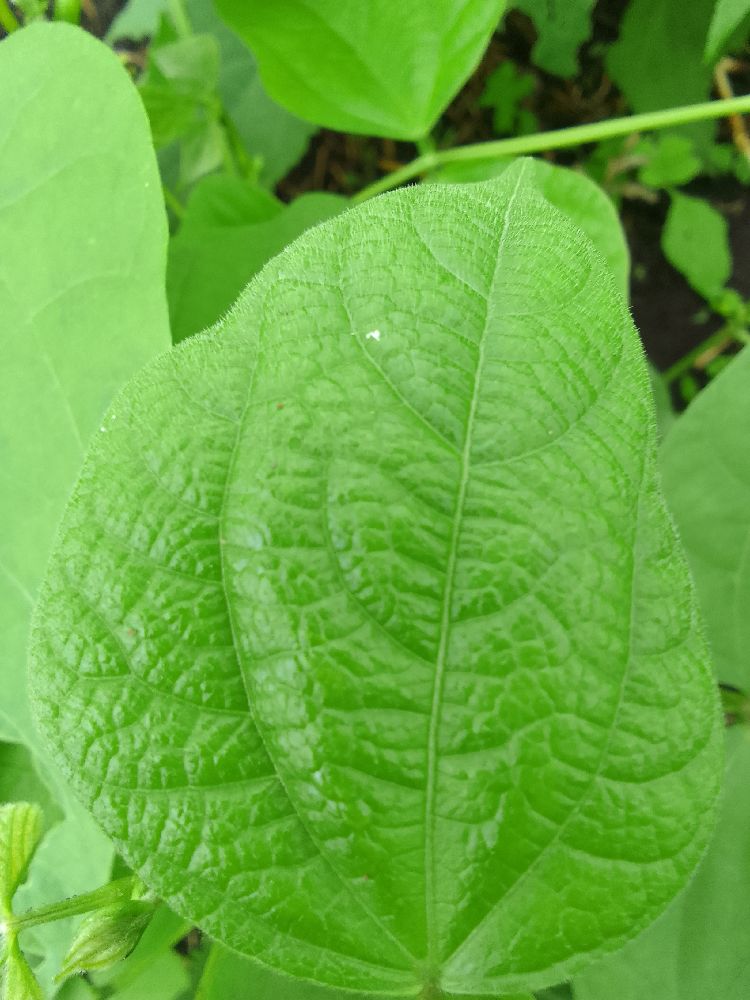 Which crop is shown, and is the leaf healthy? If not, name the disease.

common bean, healthy
